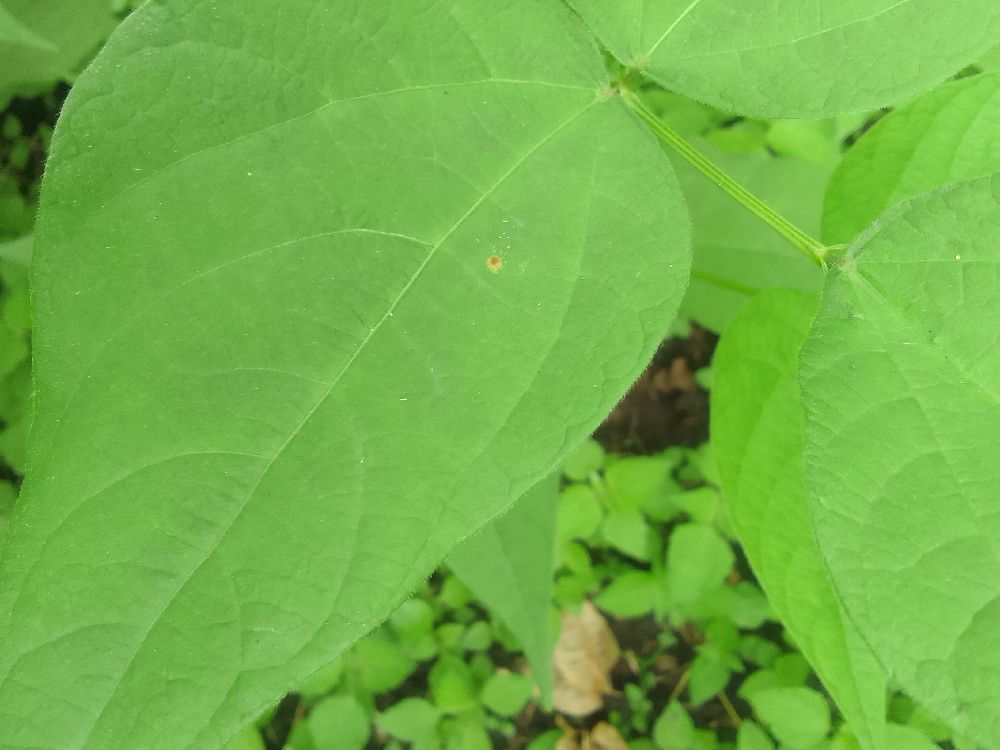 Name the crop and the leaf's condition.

common bean, healthy
